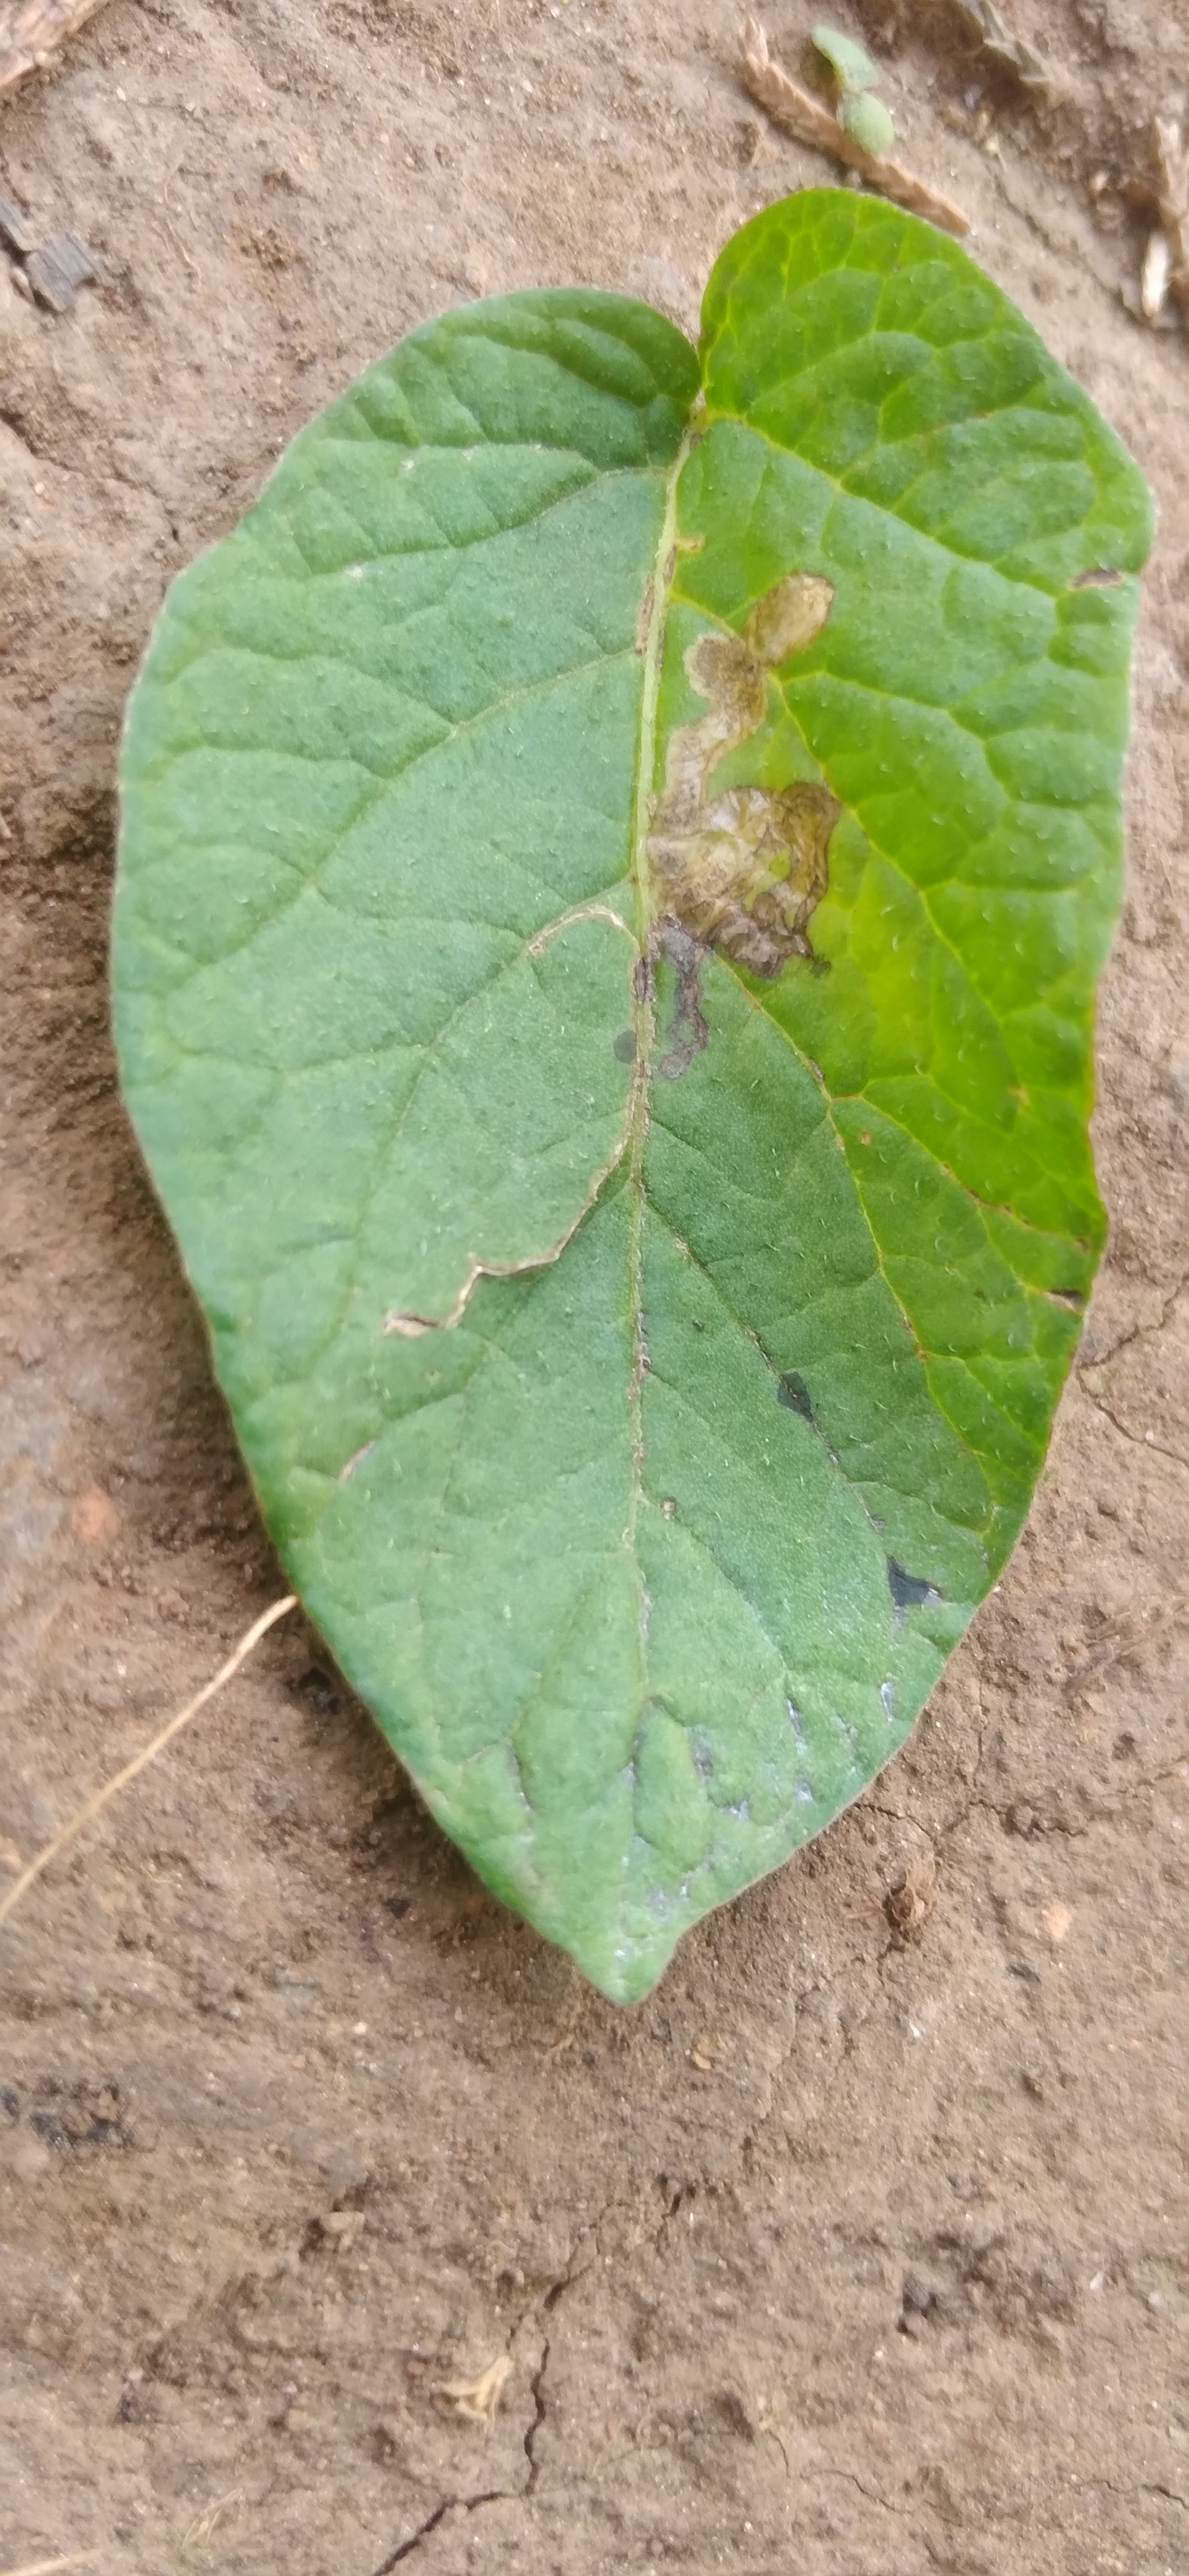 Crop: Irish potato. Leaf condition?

early blight
